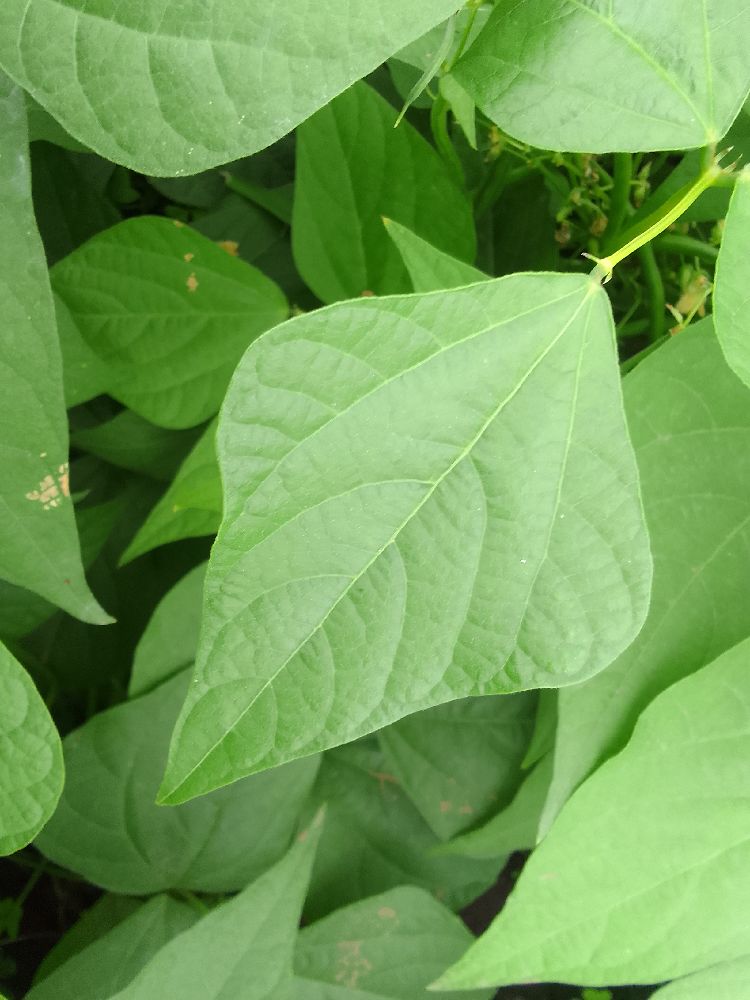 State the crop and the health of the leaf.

common bean, healthy
